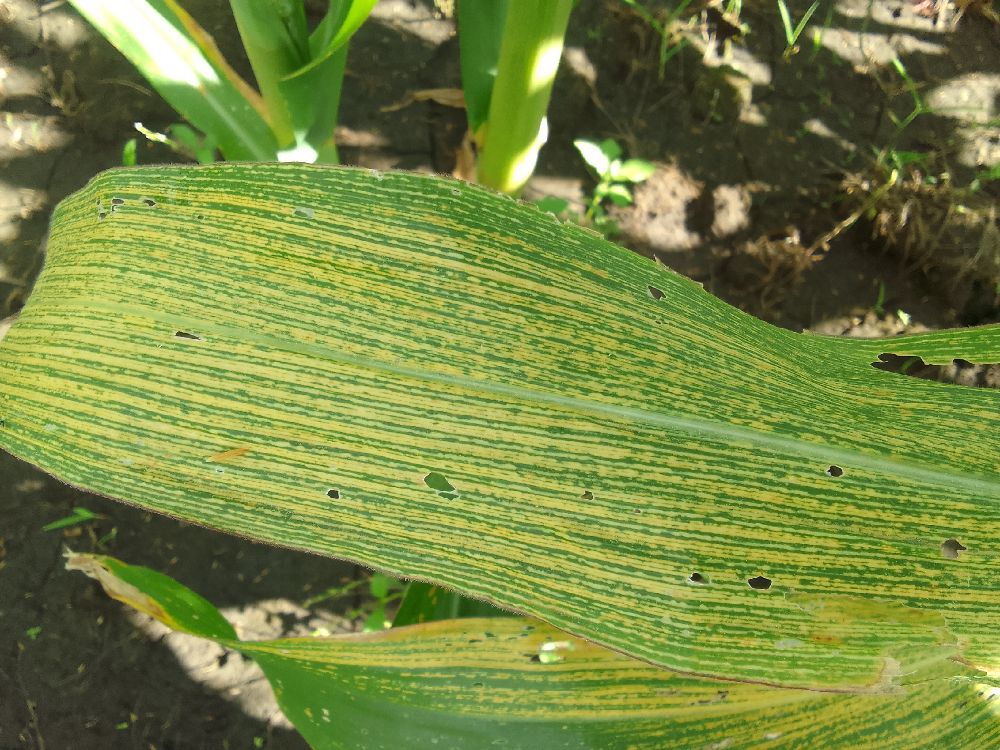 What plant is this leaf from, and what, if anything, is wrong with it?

maize, maize streak virus
